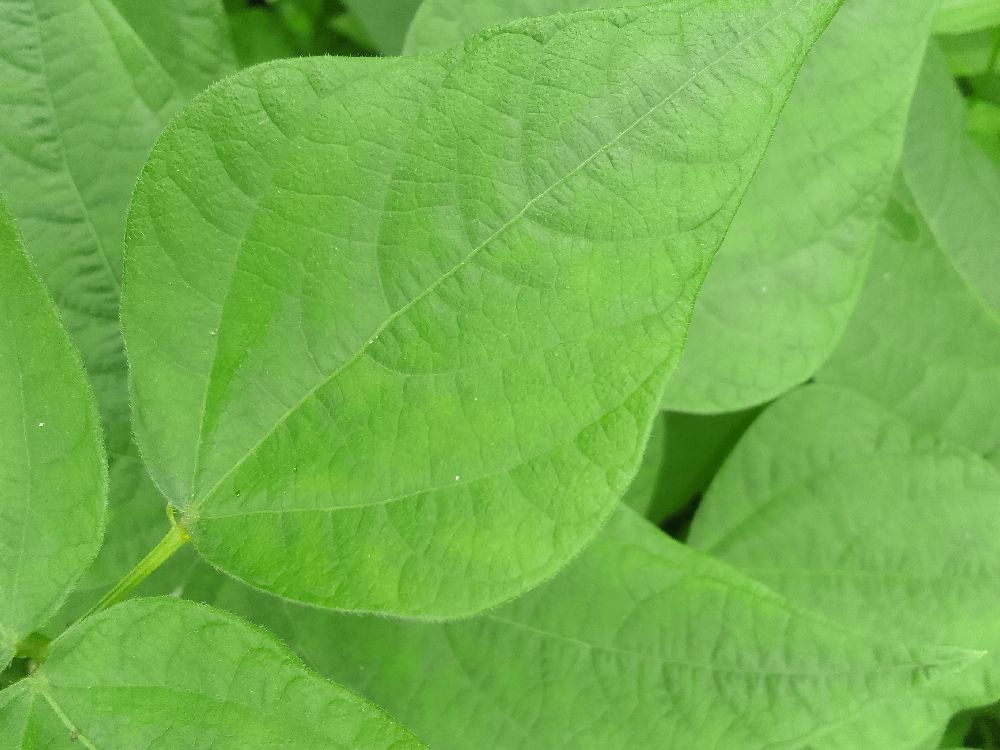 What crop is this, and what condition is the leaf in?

common bean, healthy
